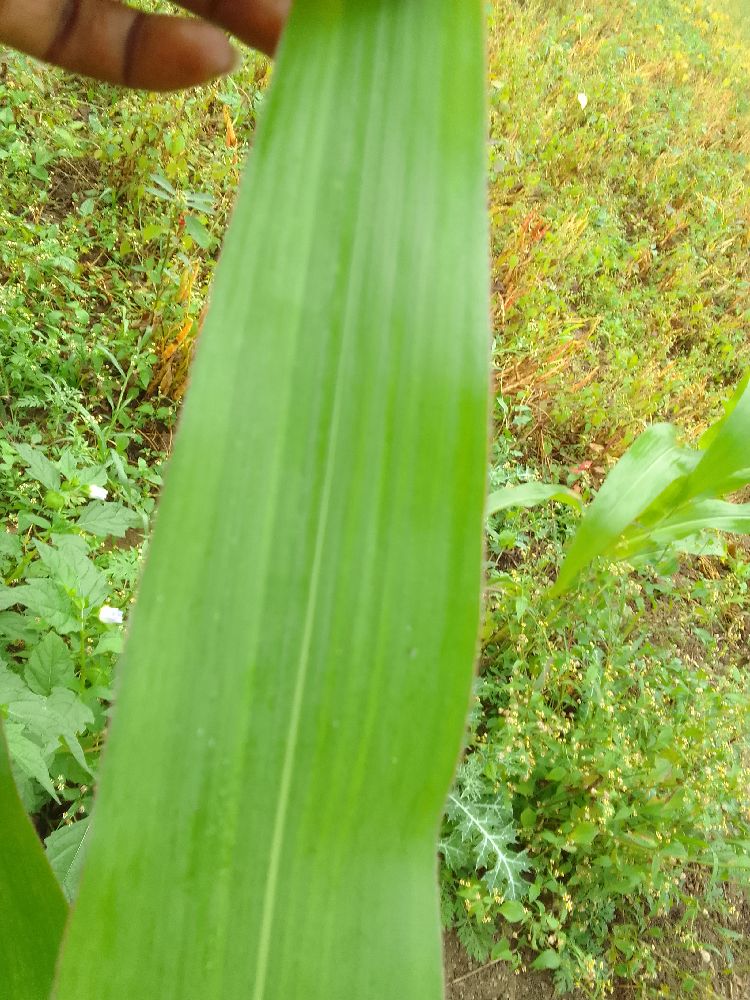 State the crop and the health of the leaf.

maize, healthy
